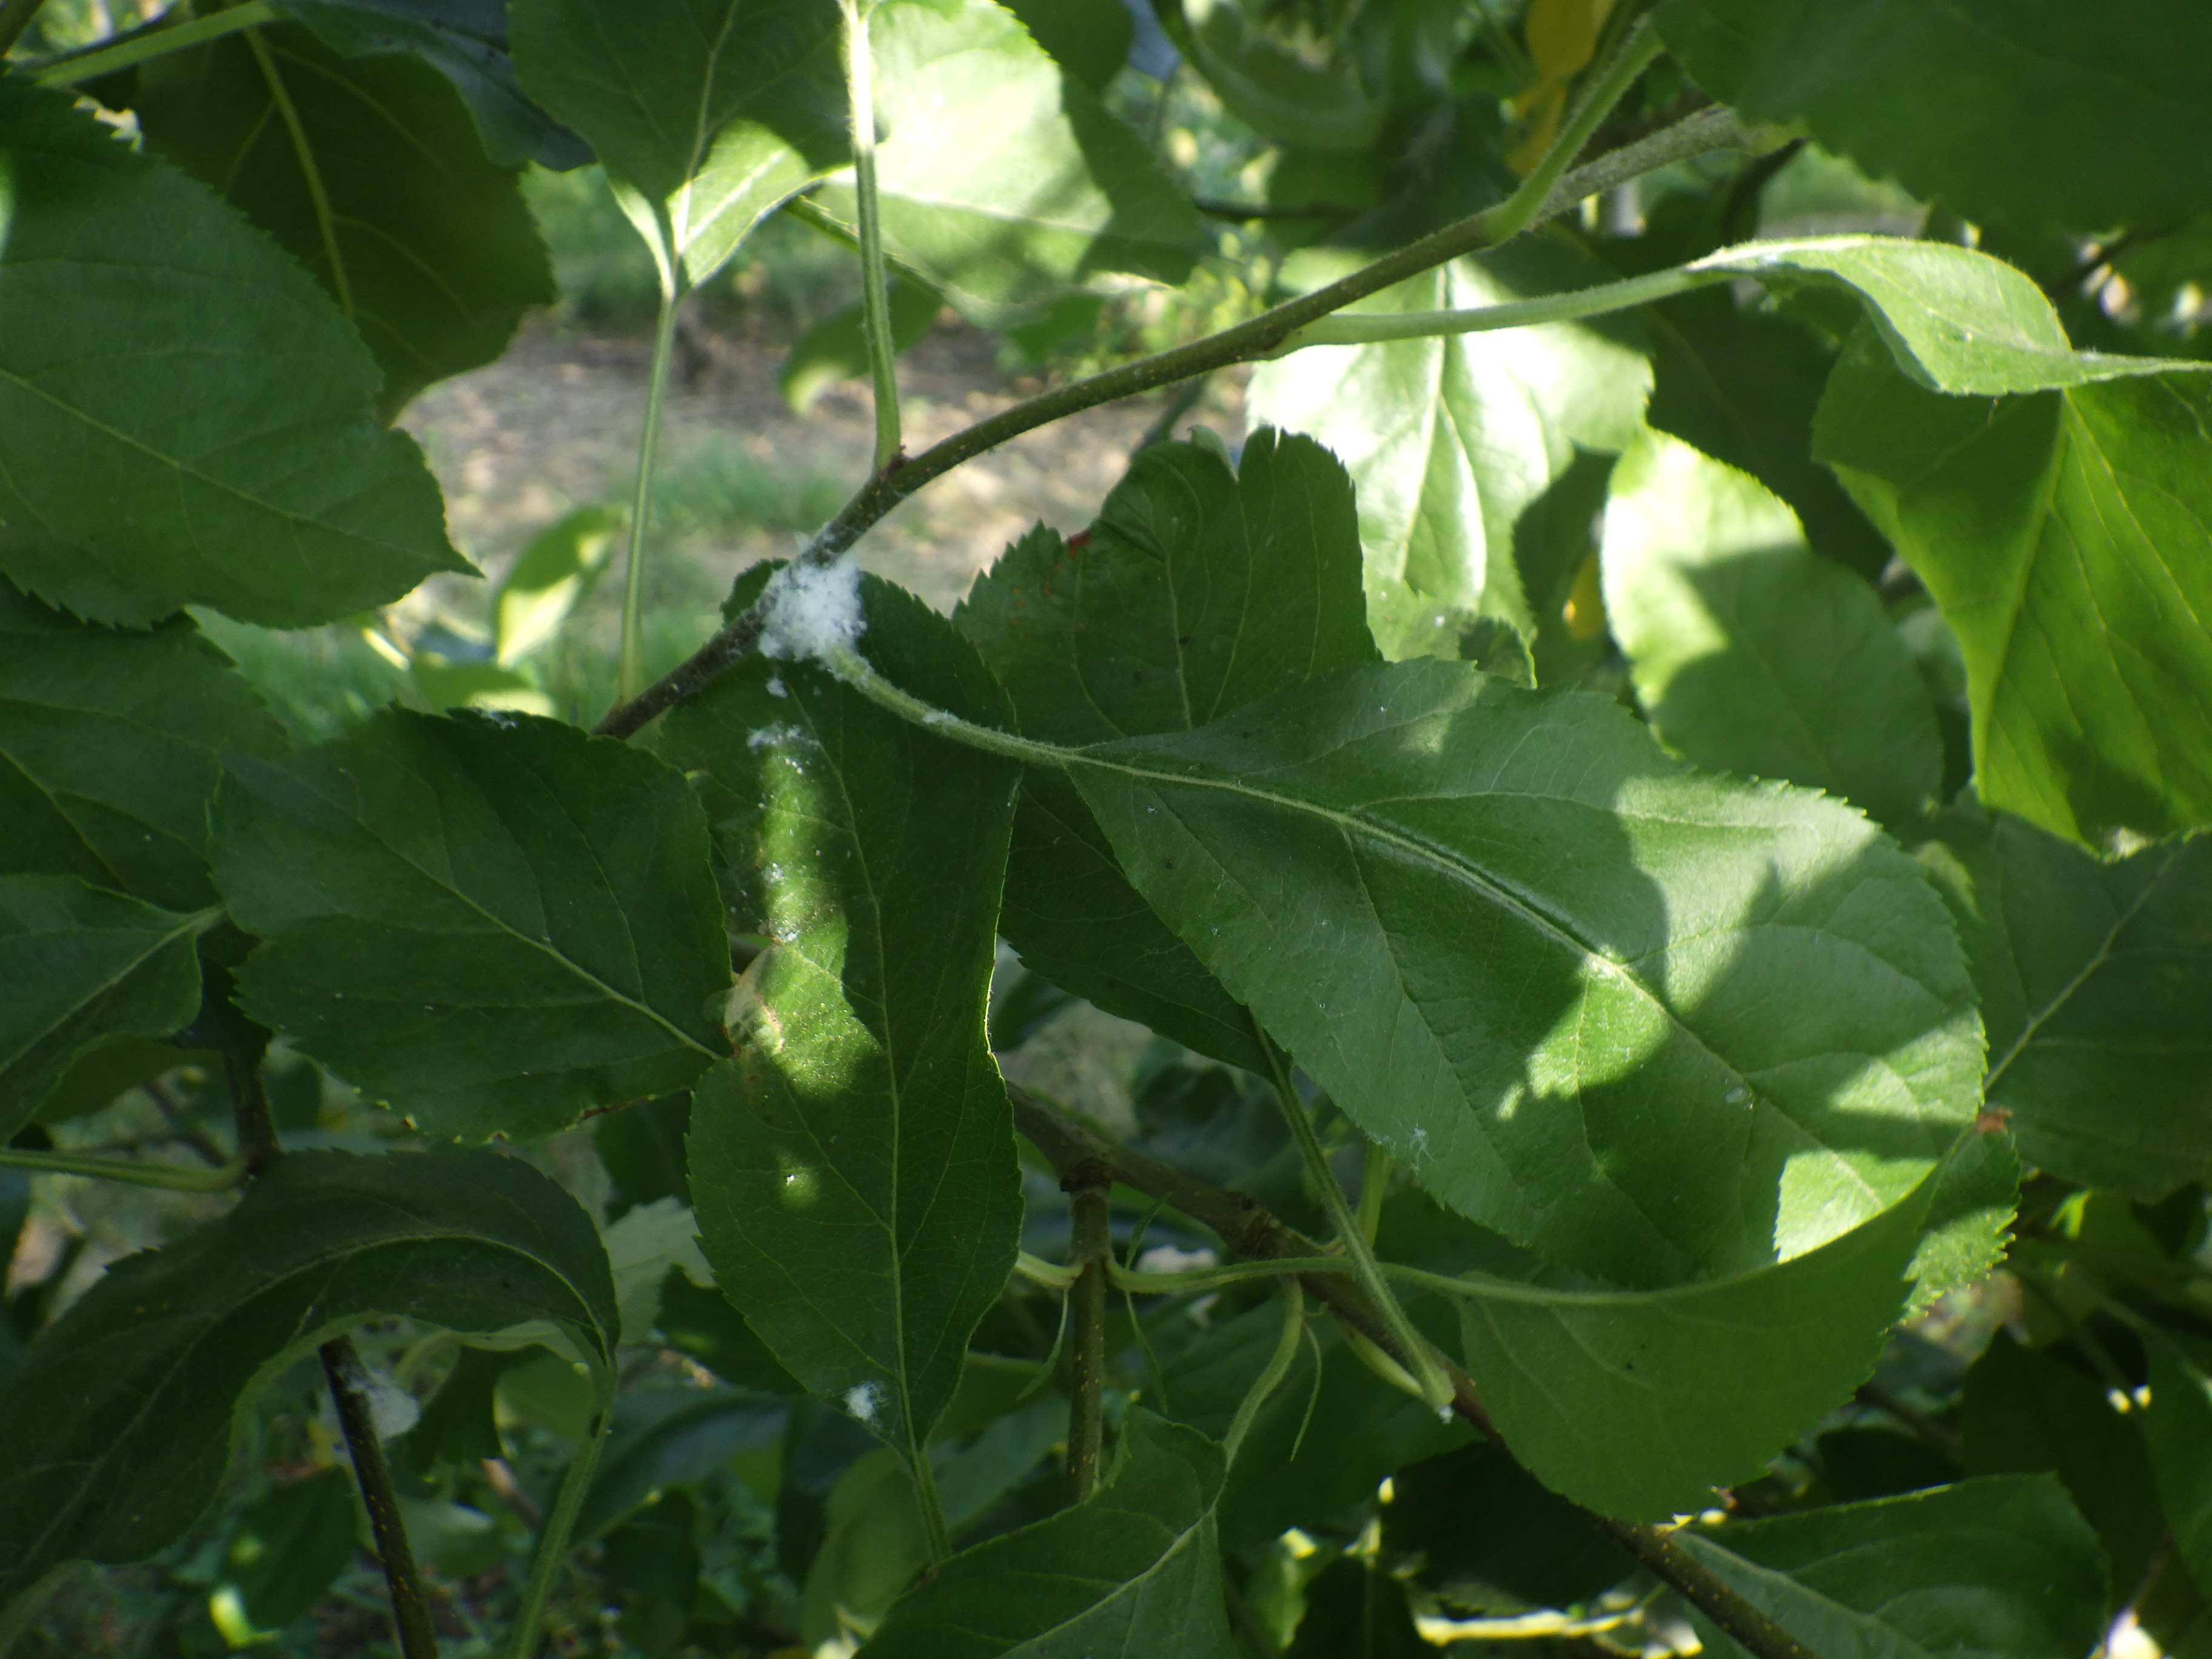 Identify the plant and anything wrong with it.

apple, aphids, eriosoma lanigerum
